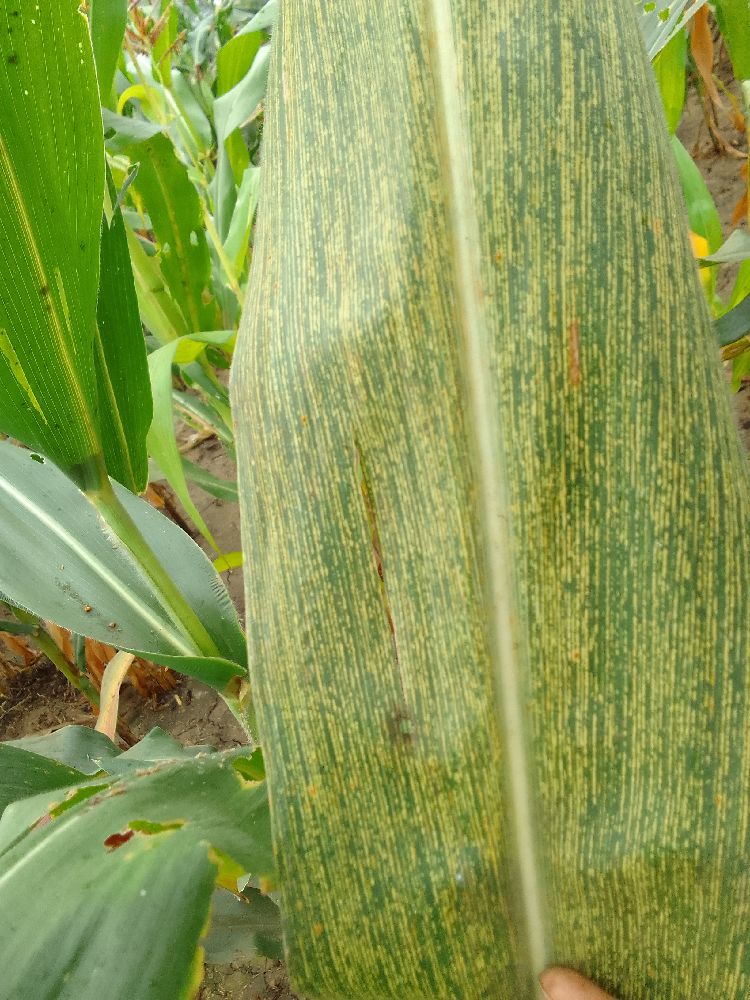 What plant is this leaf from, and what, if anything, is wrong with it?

maize, maize streak virus
